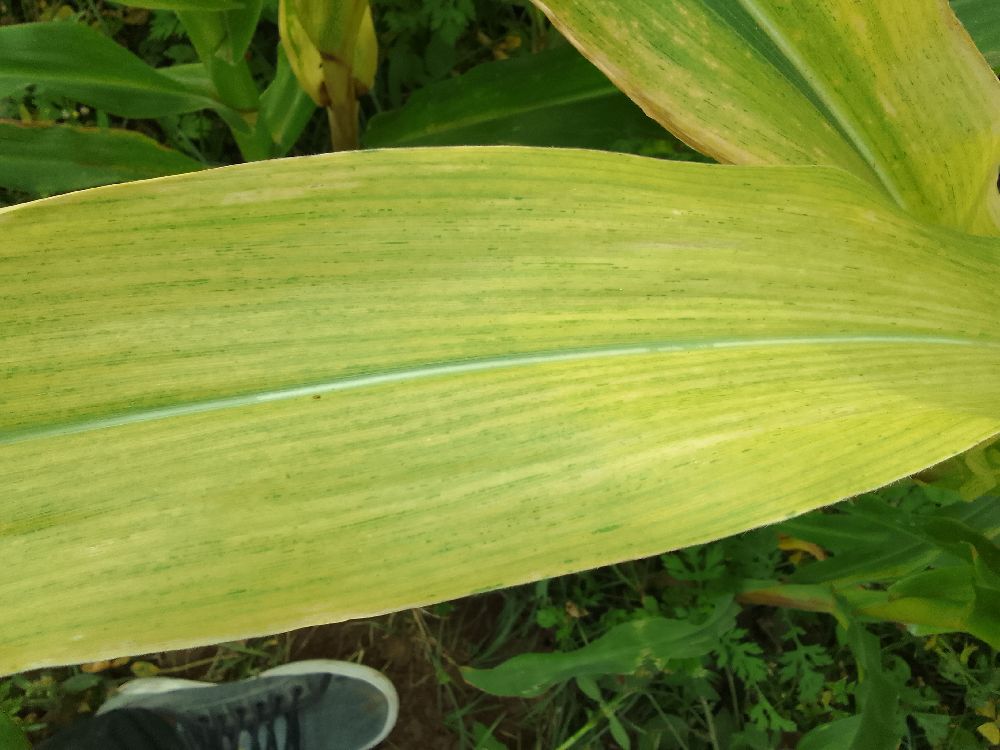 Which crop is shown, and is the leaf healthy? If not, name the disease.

maize, maize lethal necrosis
